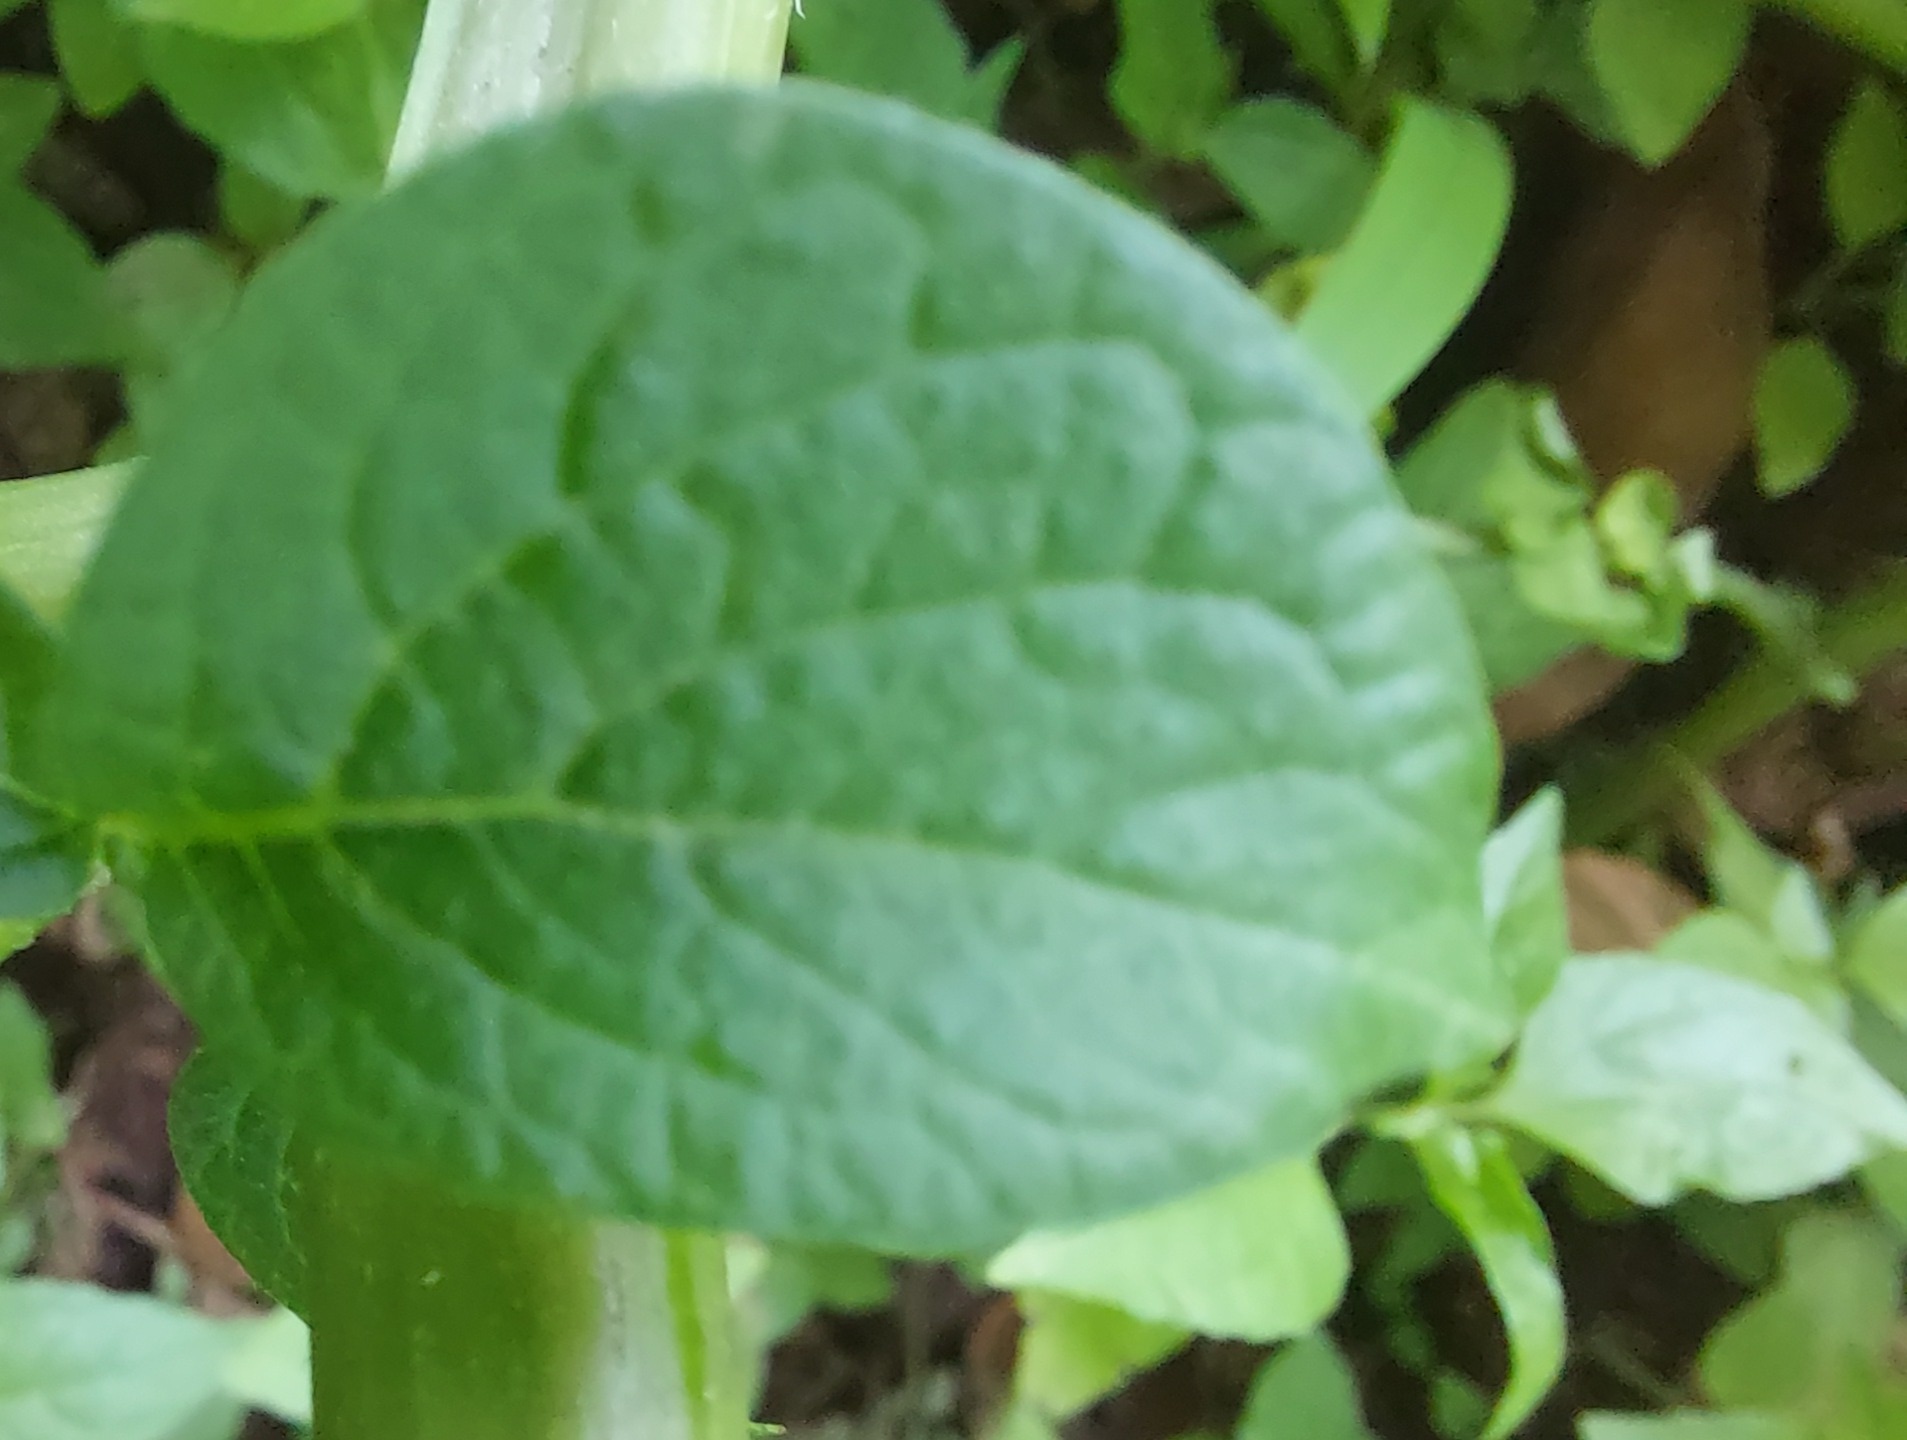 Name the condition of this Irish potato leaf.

healthy
